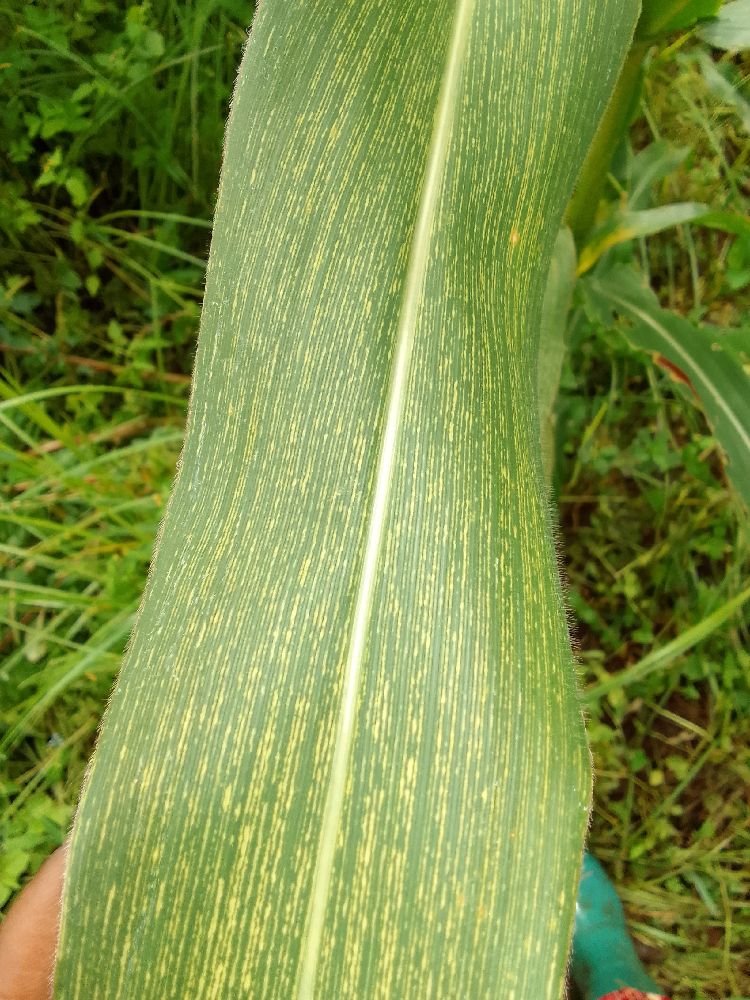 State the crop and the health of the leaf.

maize, maize streak virus
